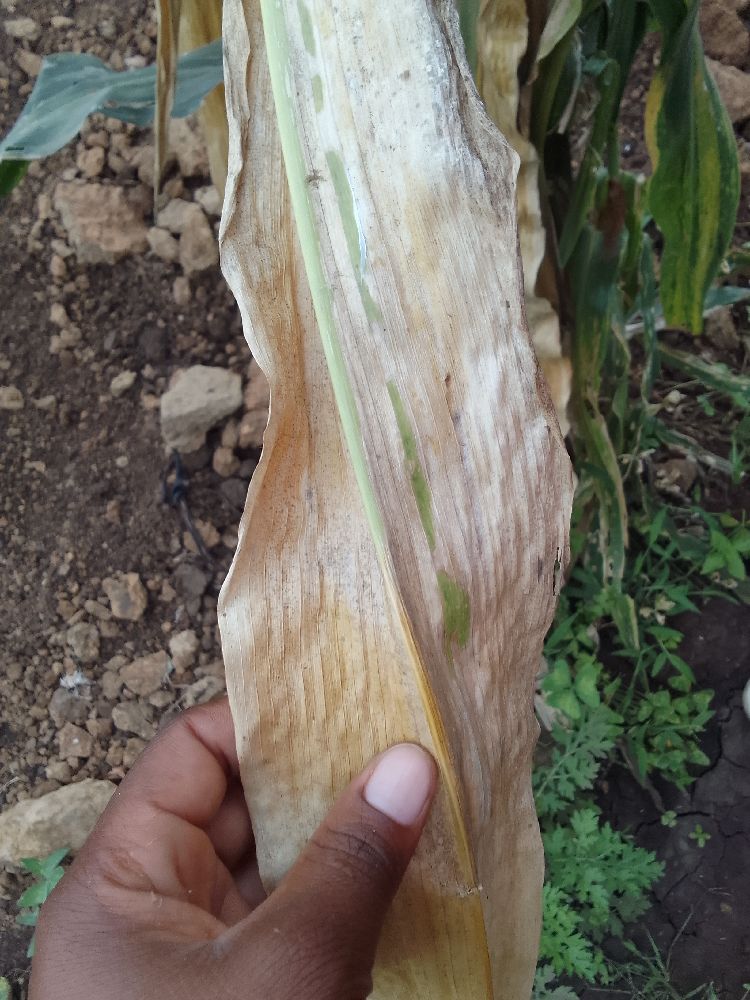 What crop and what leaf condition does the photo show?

maize, maize lethal necrosis
